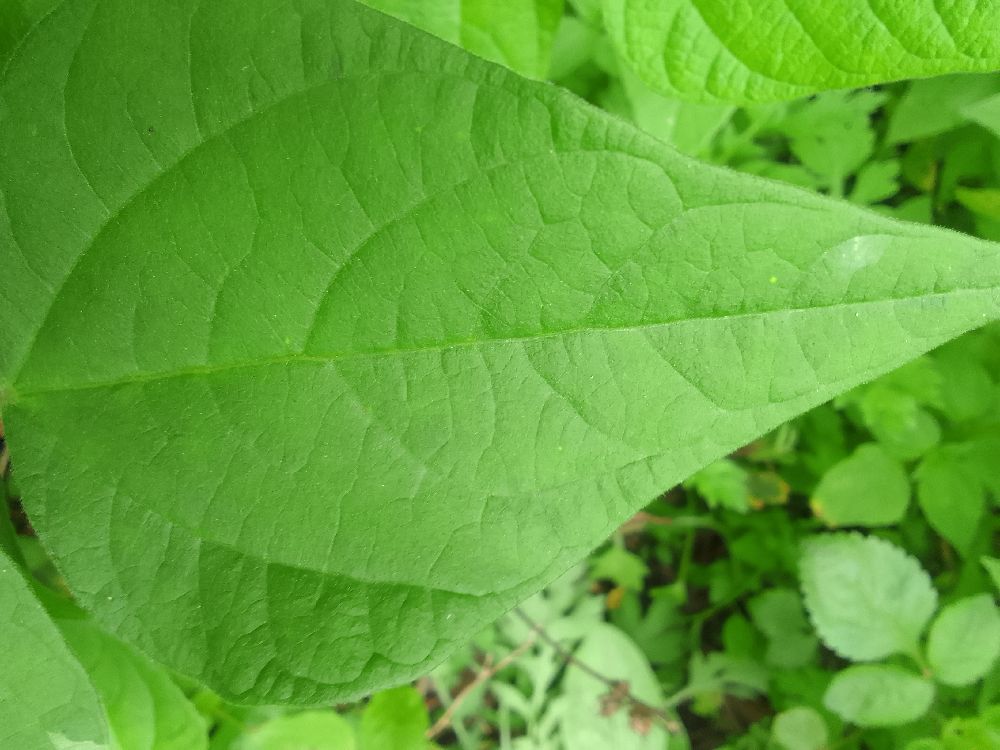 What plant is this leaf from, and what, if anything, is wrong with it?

common bean, healthy
